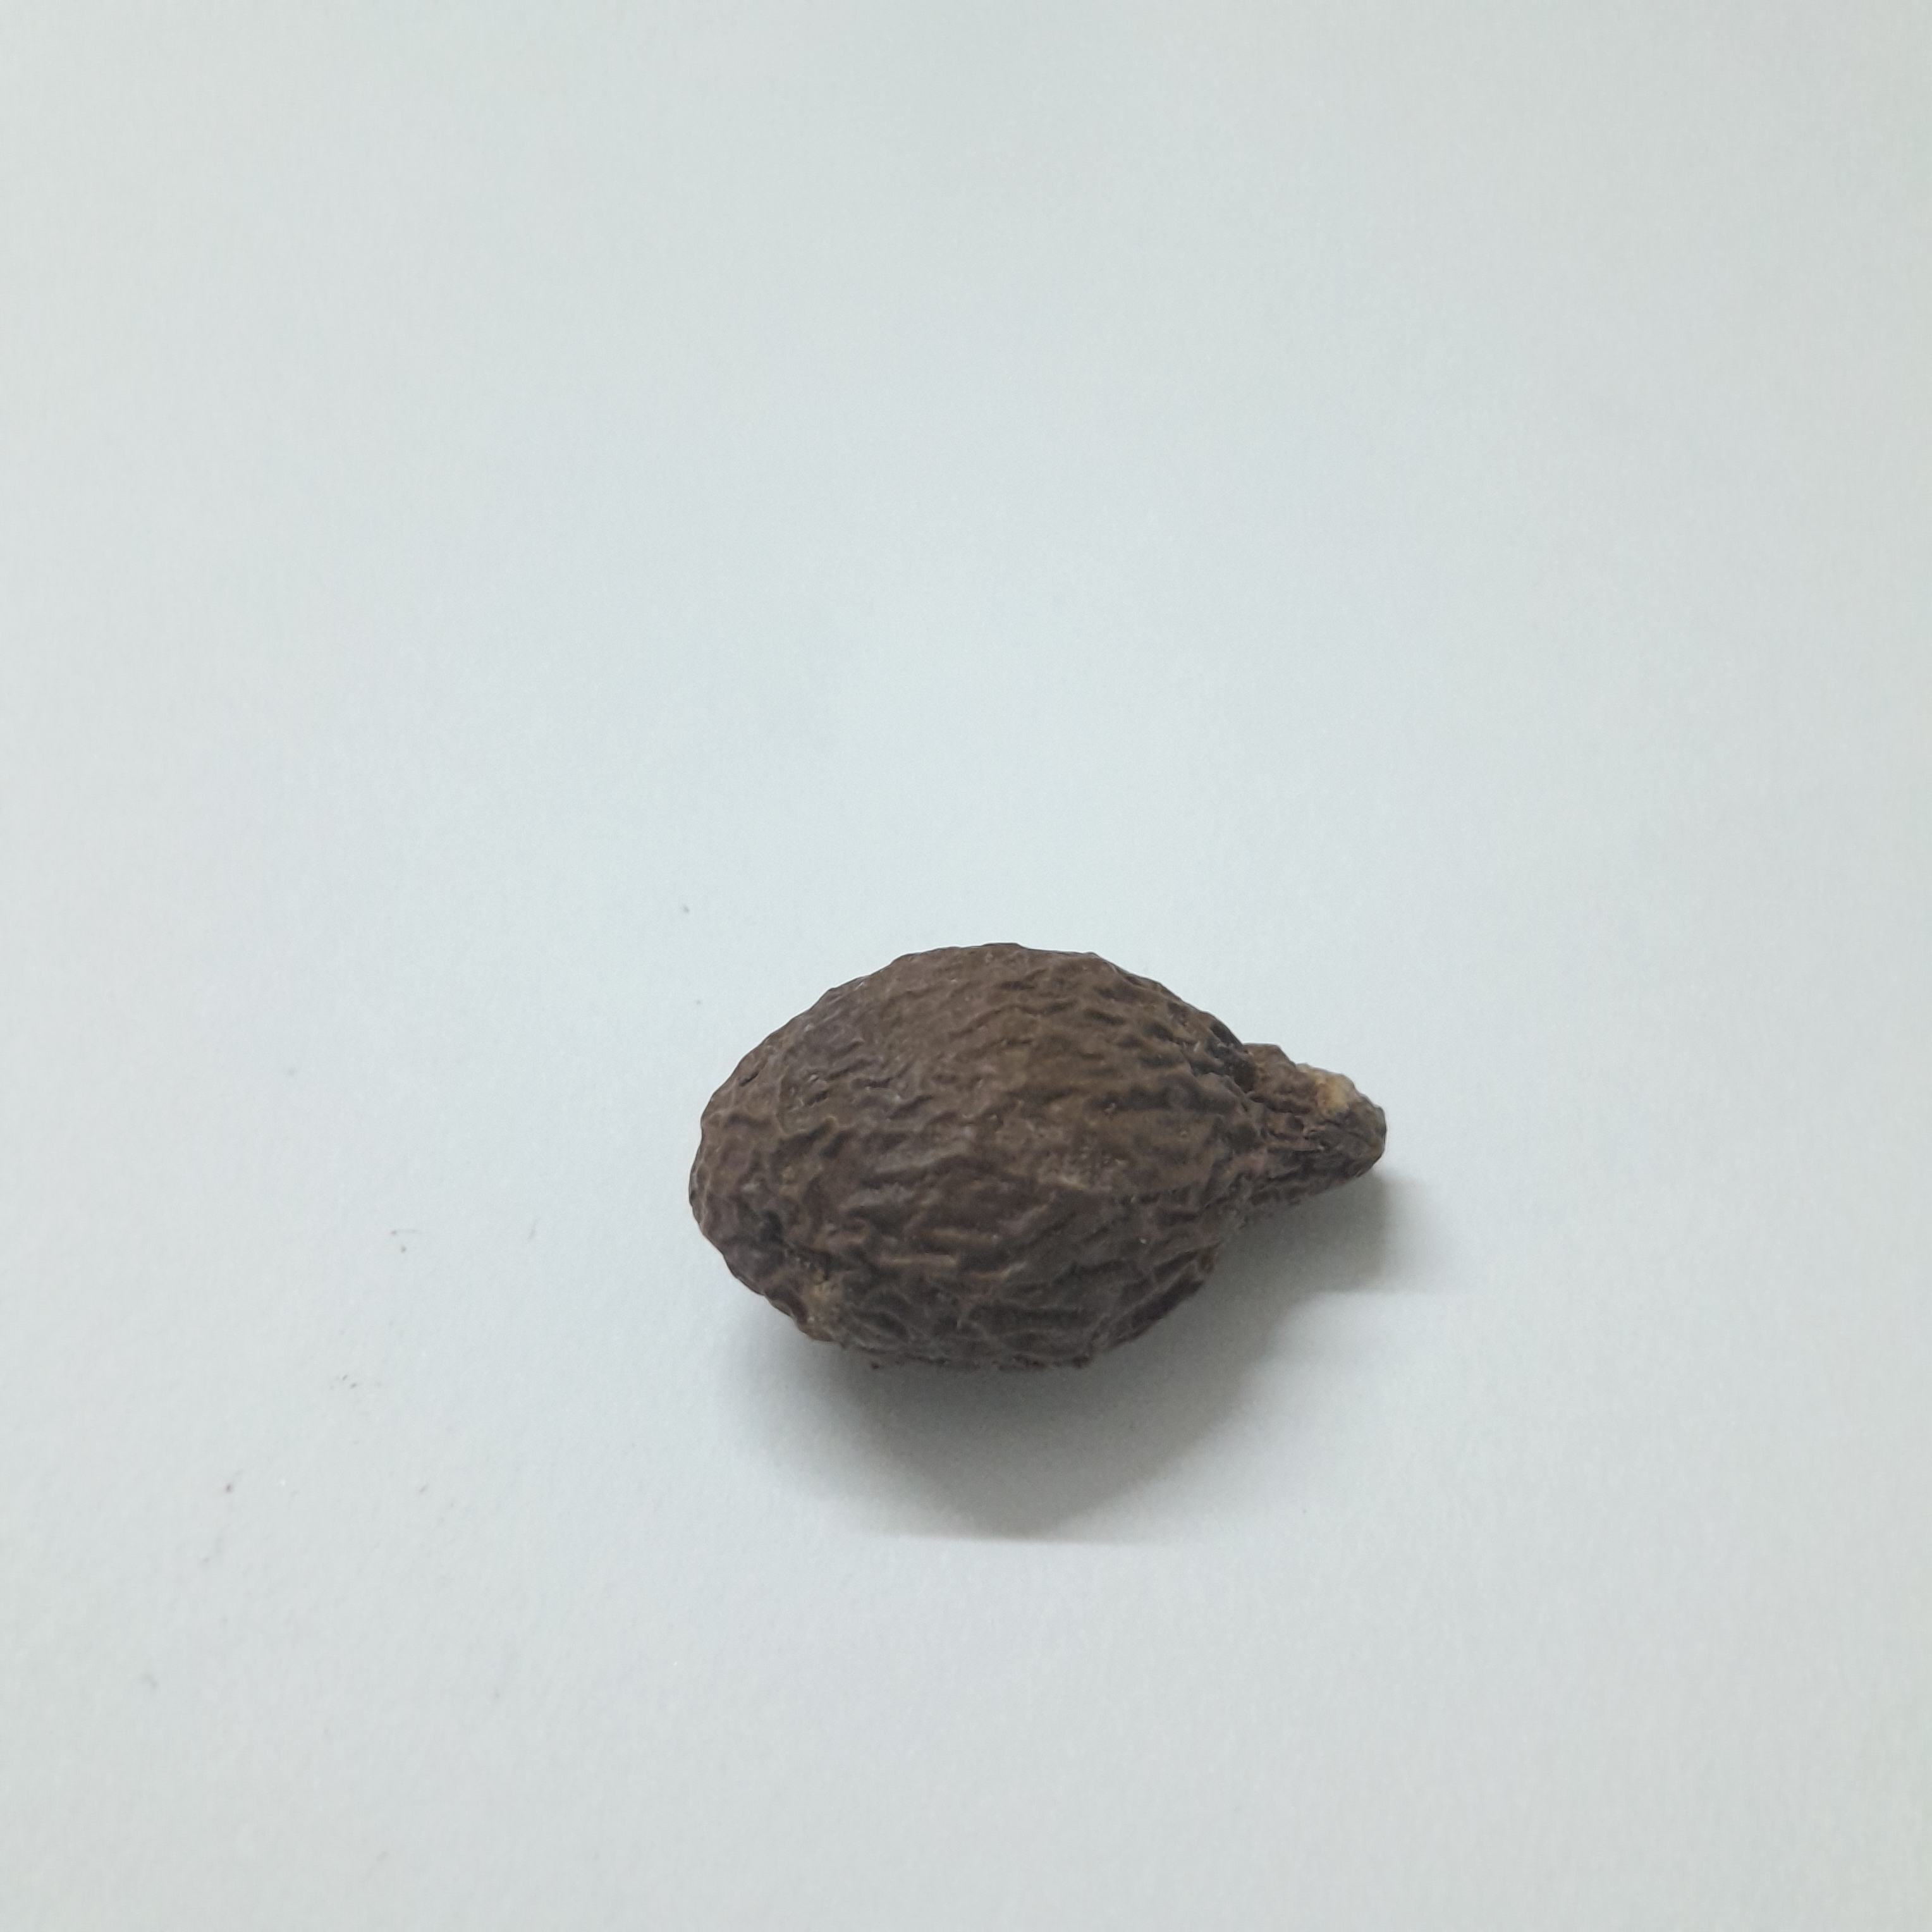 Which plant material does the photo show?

niranjanphal
